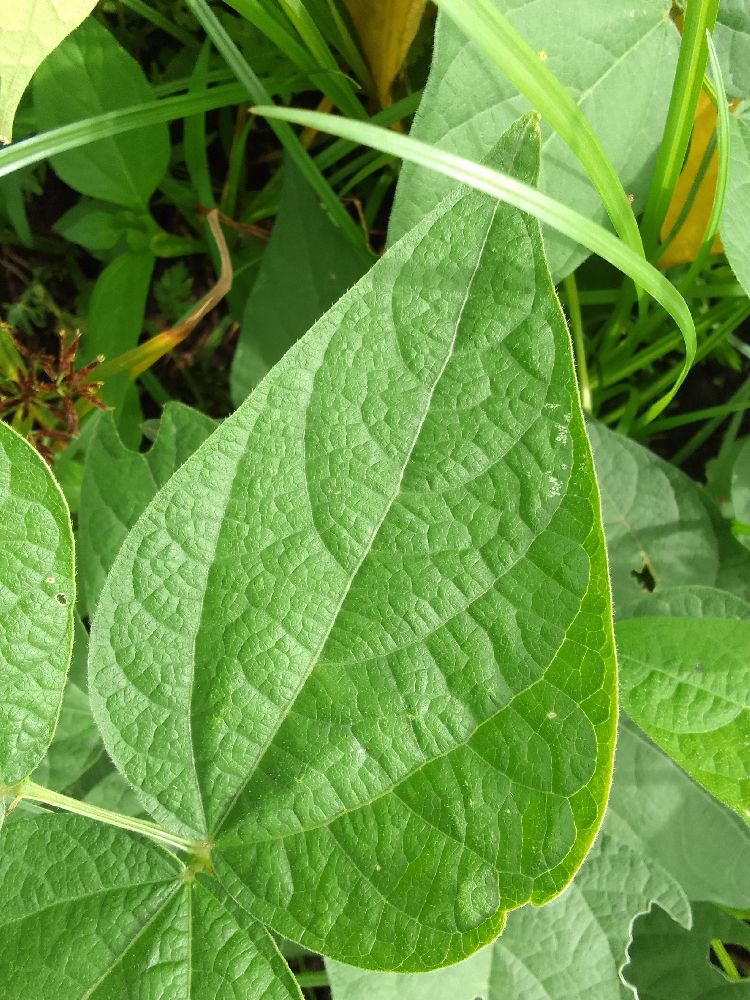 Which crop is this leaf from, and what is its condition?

common bean, healthy
